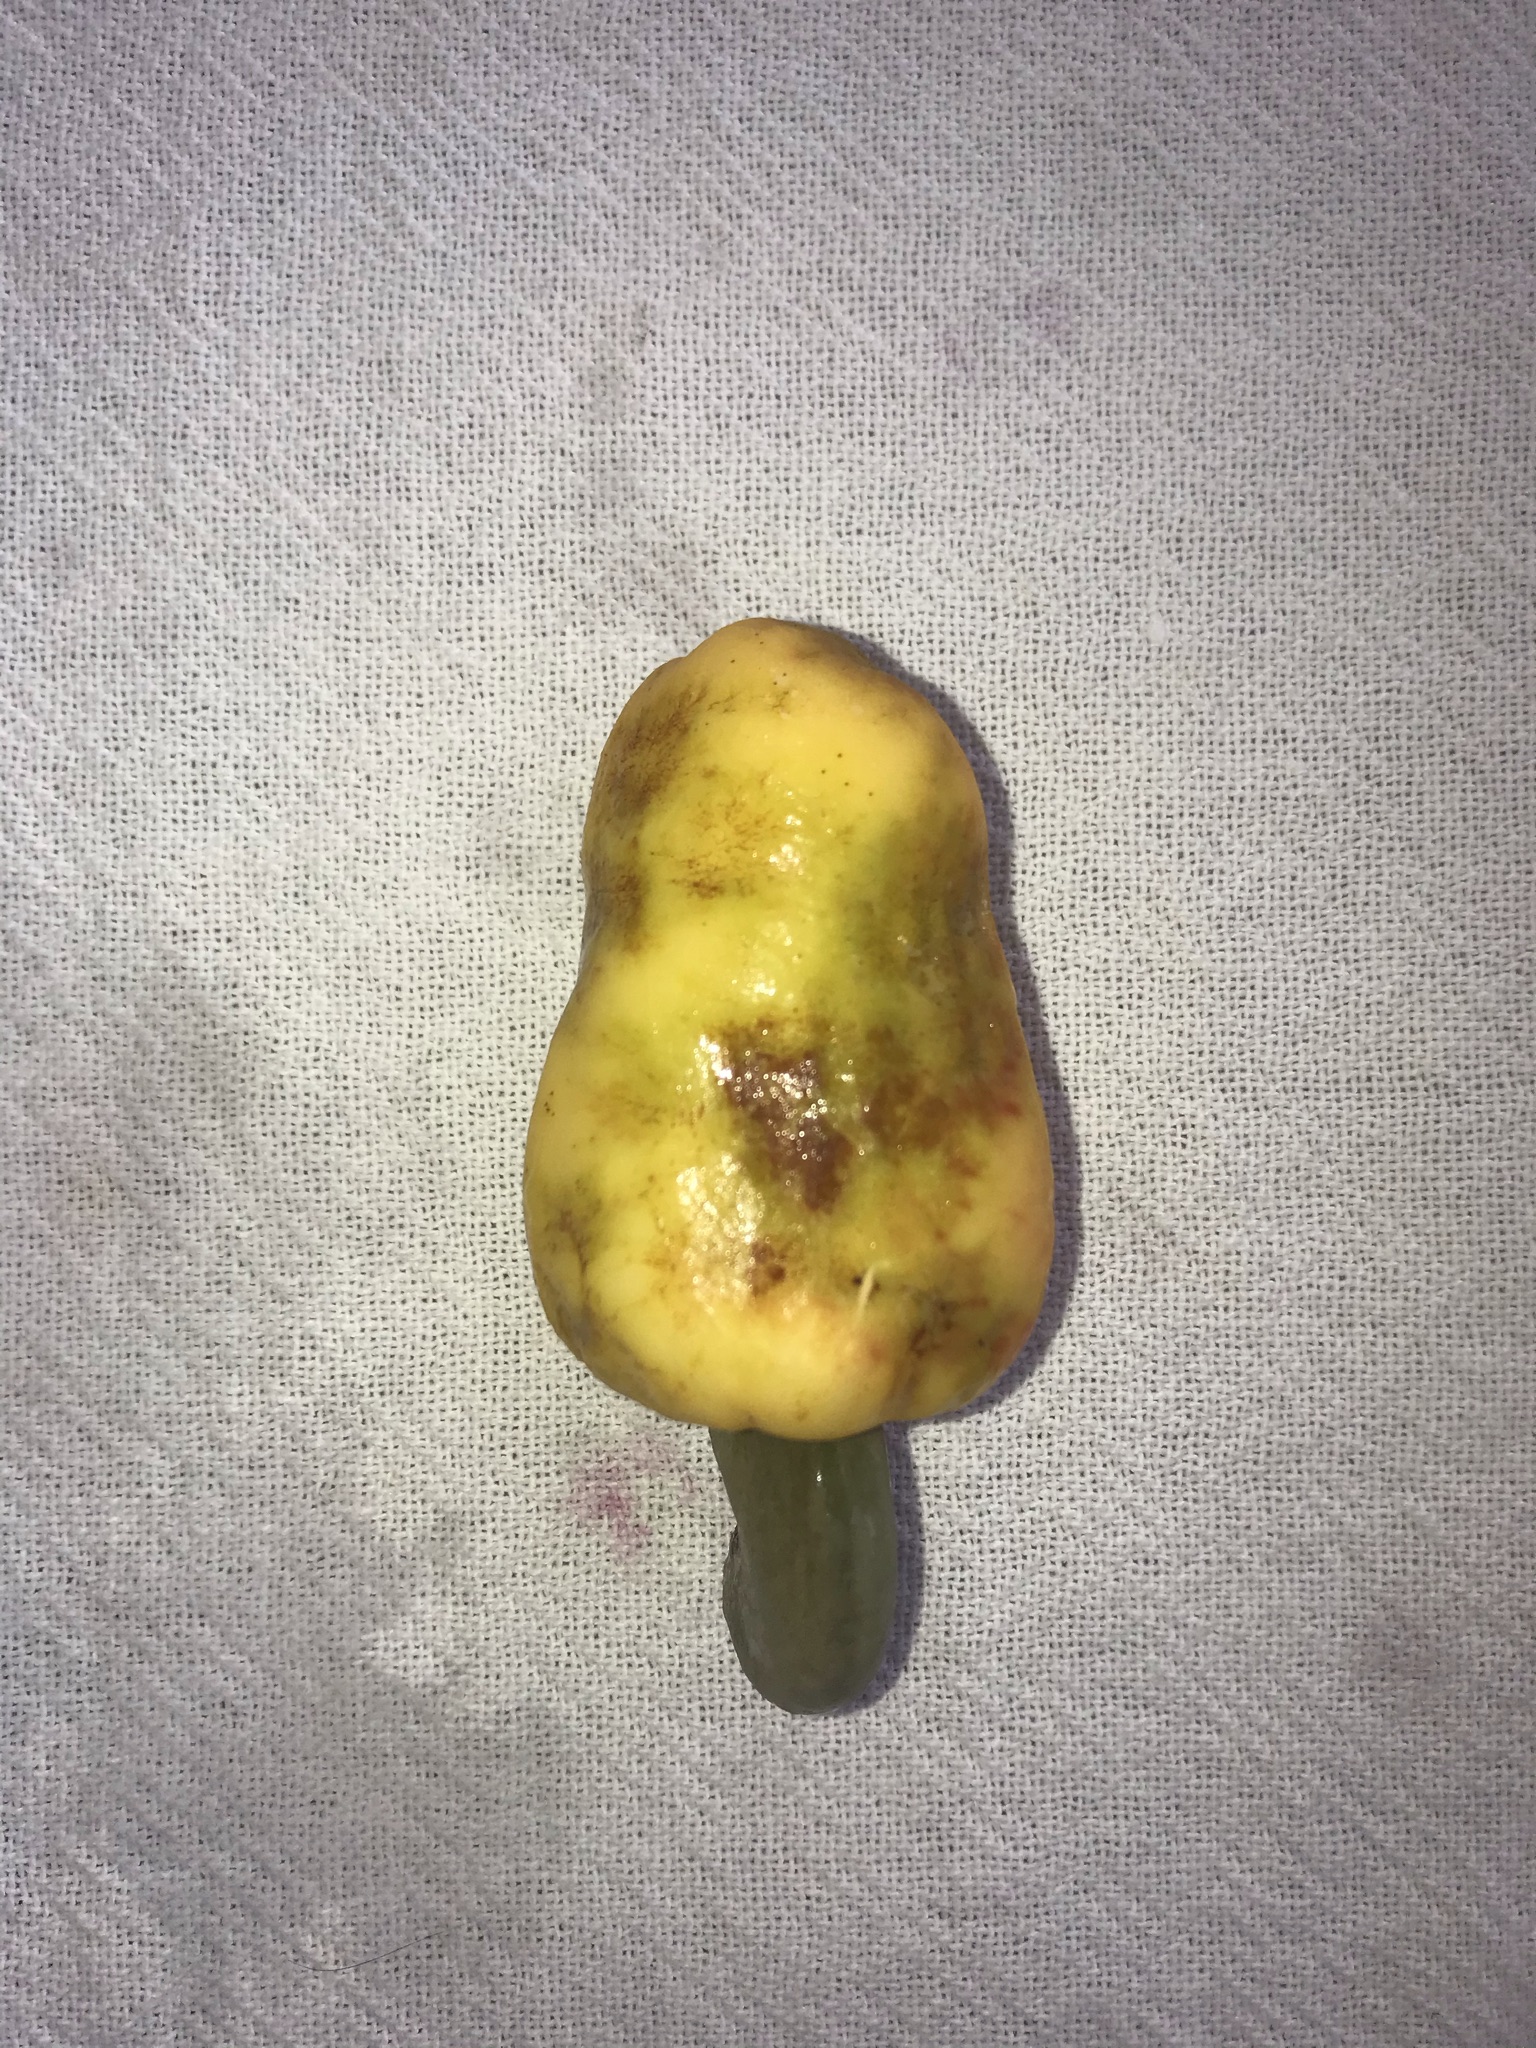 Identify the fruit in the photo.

caju amarelo
